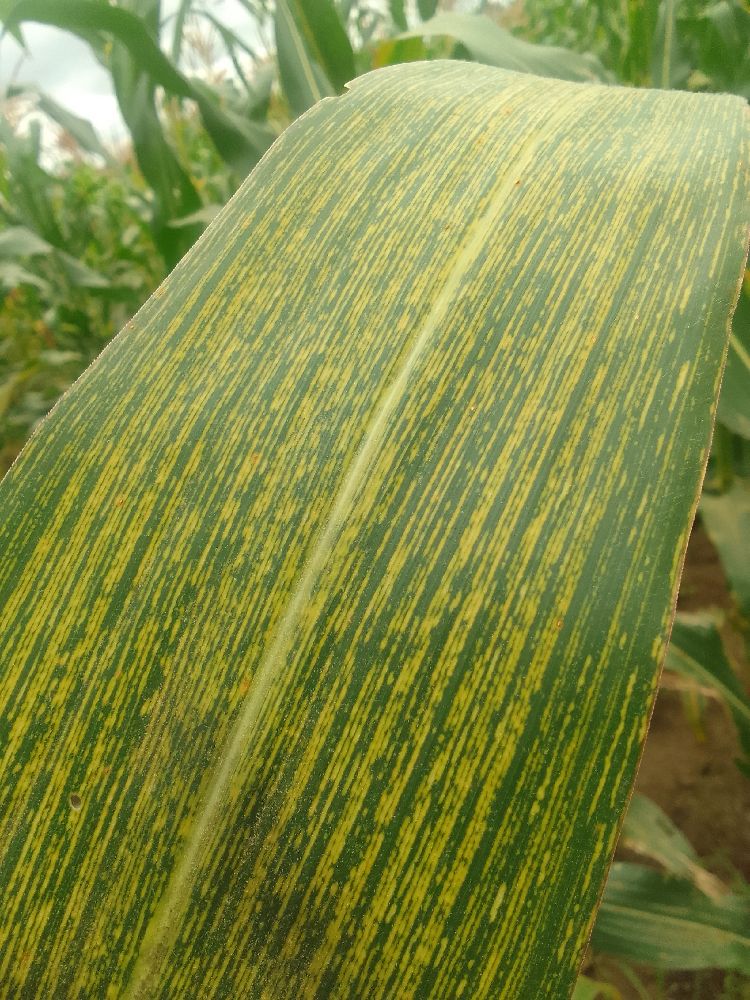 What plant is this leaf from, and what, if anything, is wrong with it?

maize, maize streak virus
